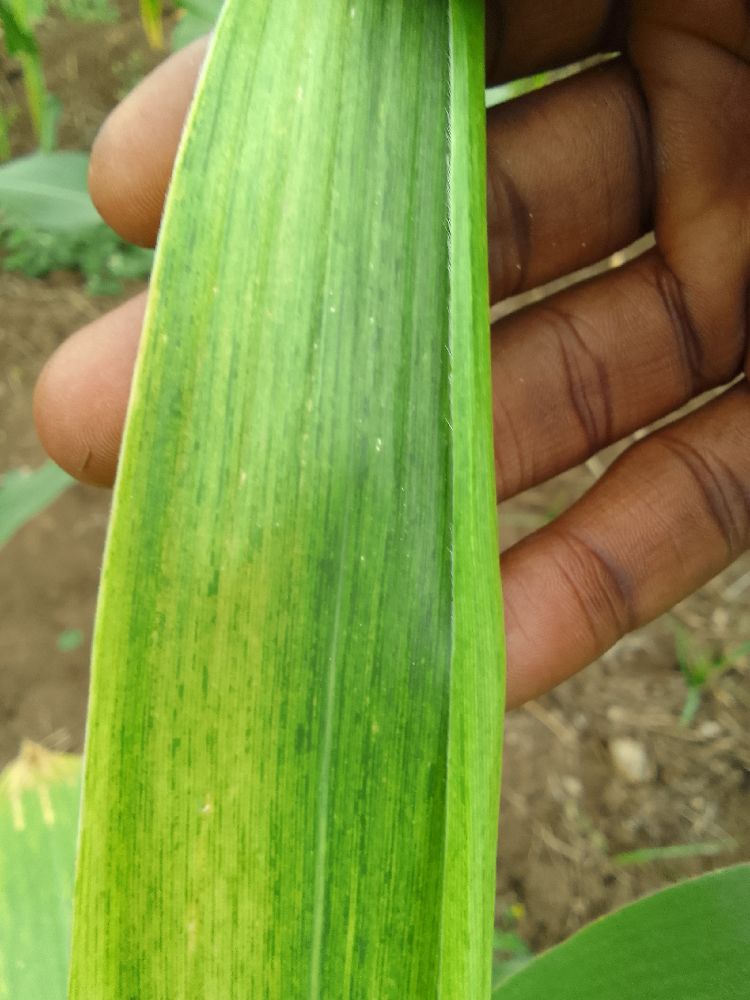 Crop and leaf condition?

maize, maize lethal necrosis
